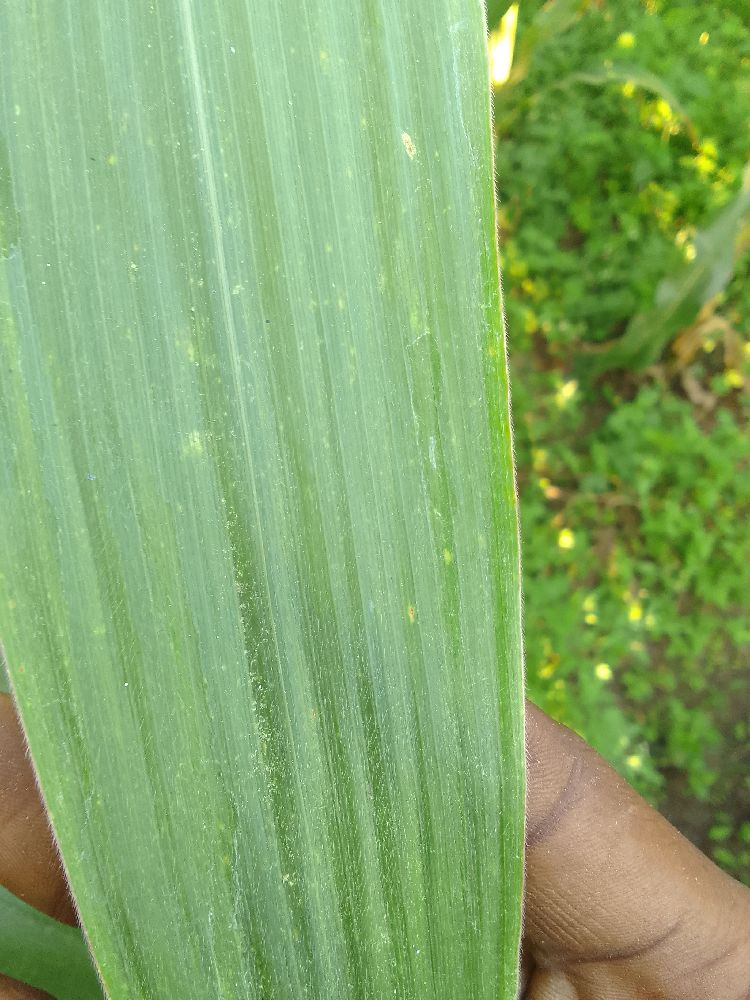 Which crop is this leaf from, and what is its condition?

maize, healthy
